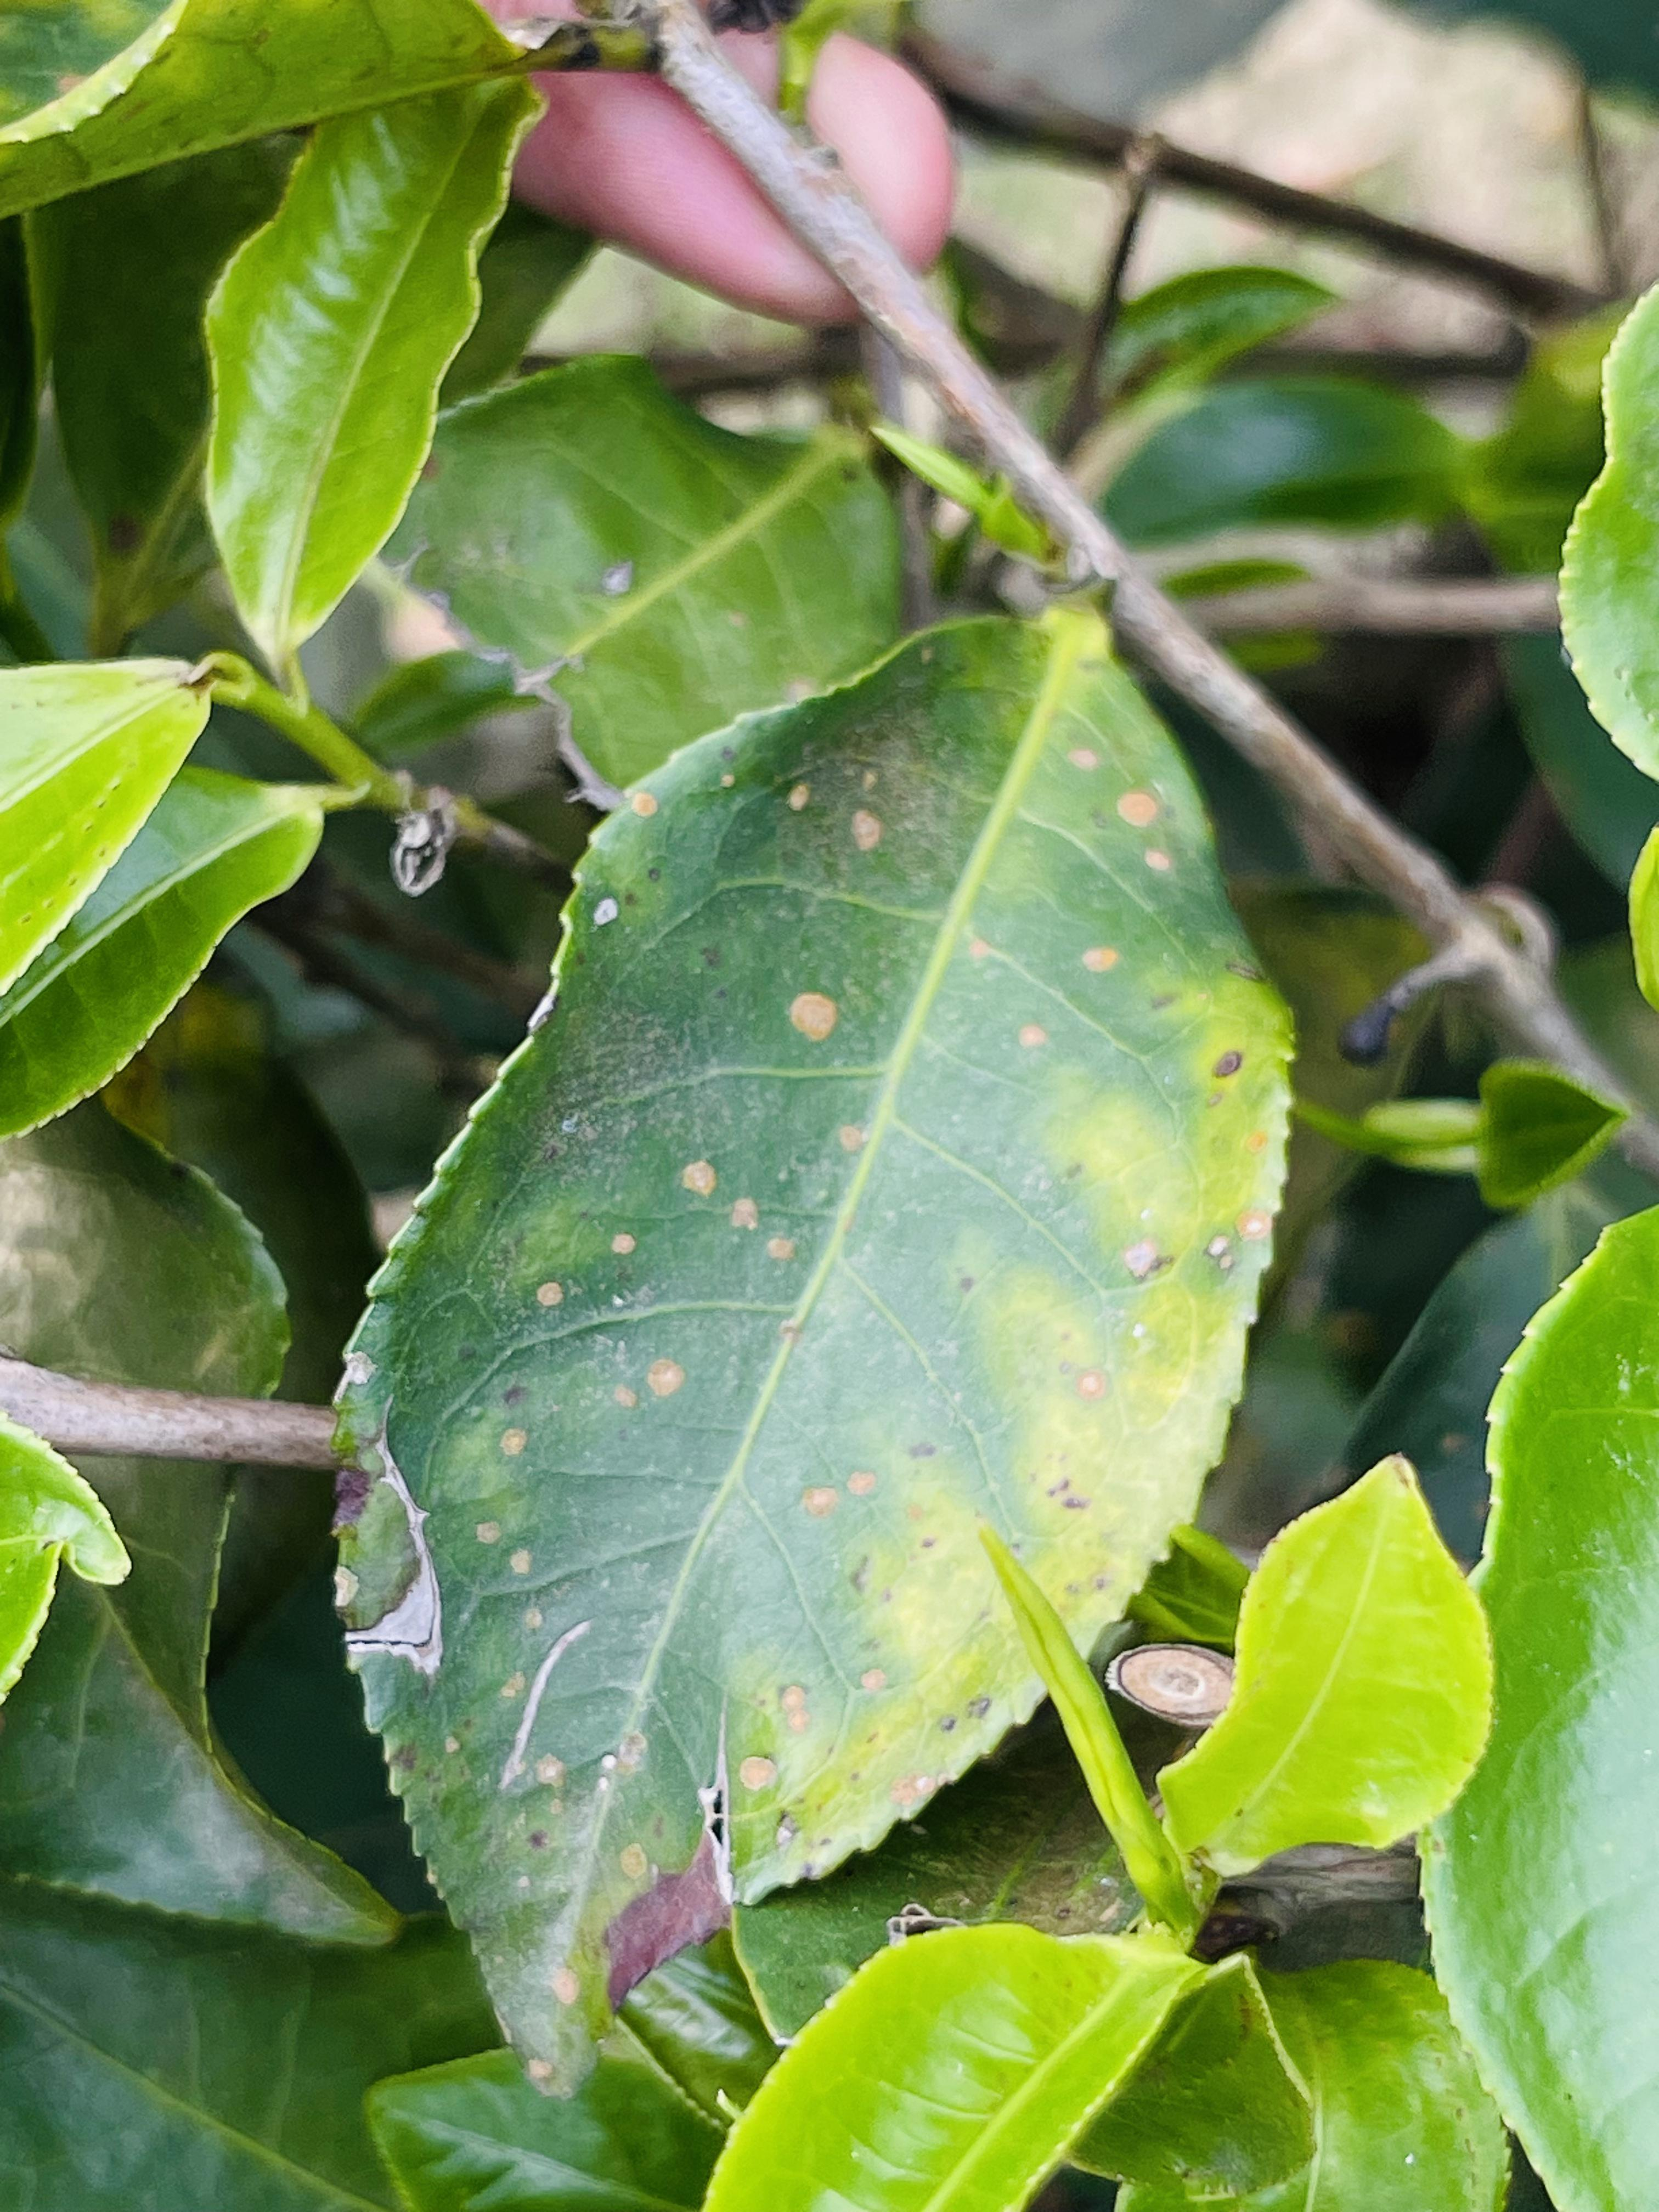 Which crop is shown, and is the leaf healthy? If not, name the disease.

tea, red rust
